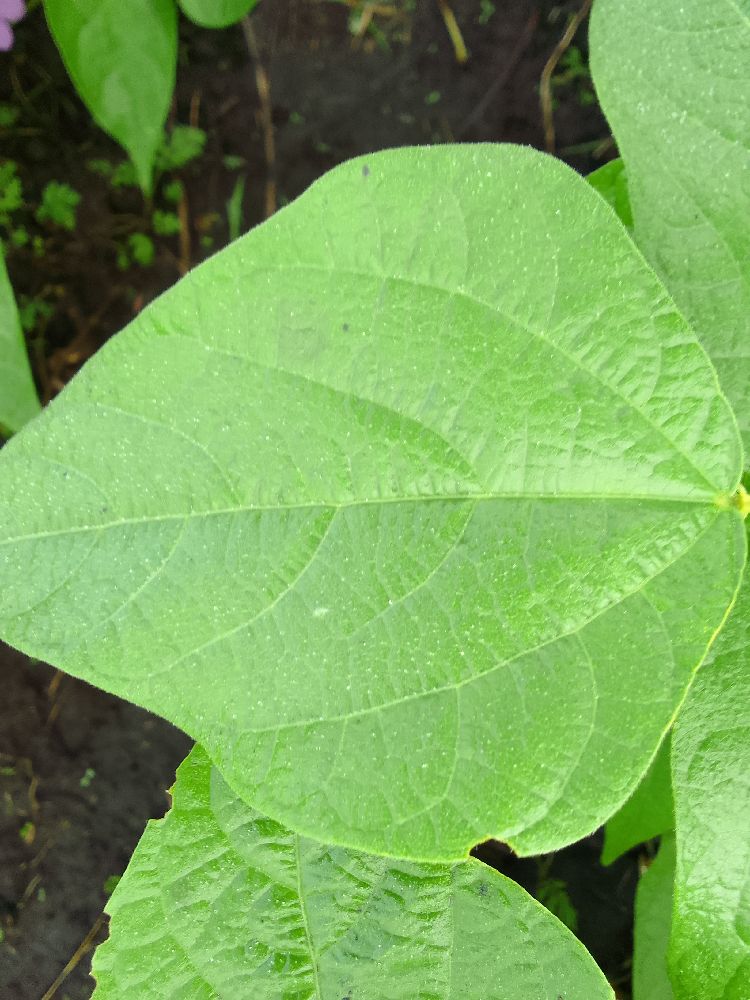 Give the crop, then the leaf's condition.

common bean, healthy
